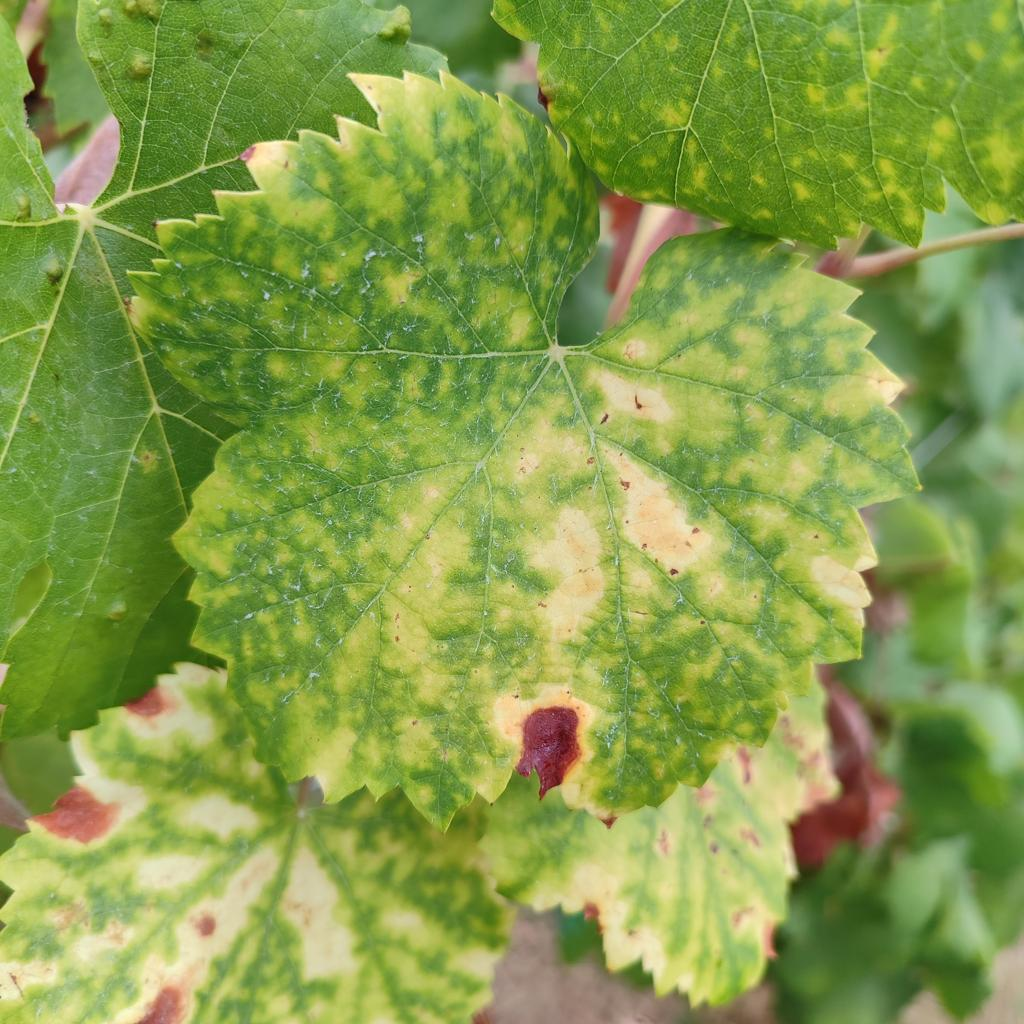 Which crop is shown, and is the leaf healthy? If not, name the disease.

grapevine, esca complex
